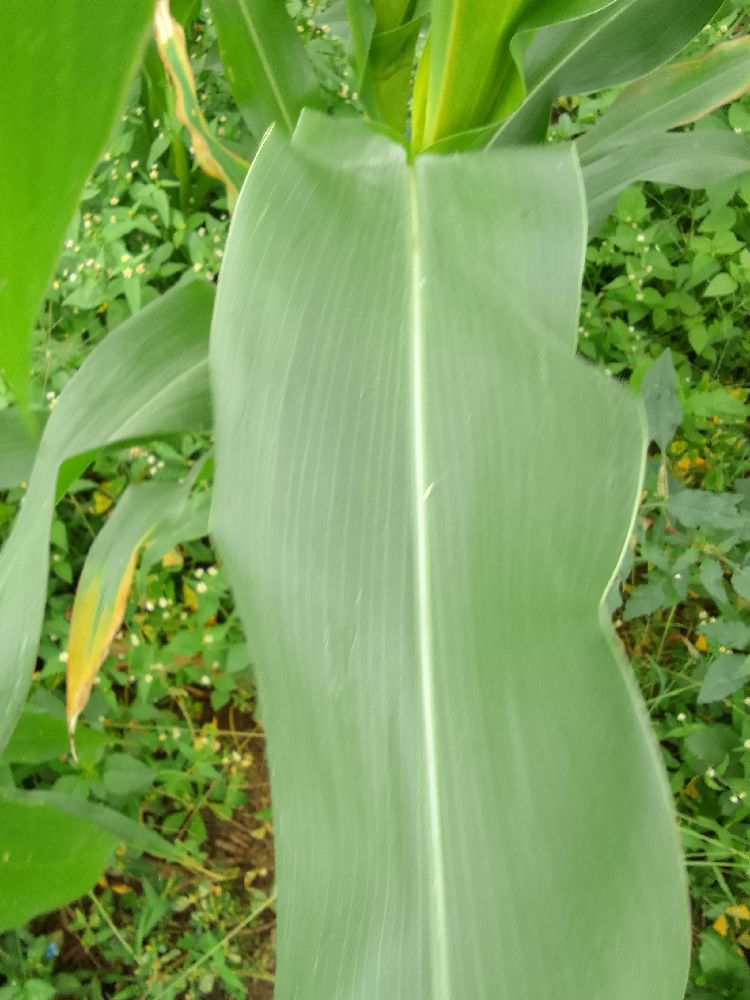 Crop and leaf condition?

maize, healthy
